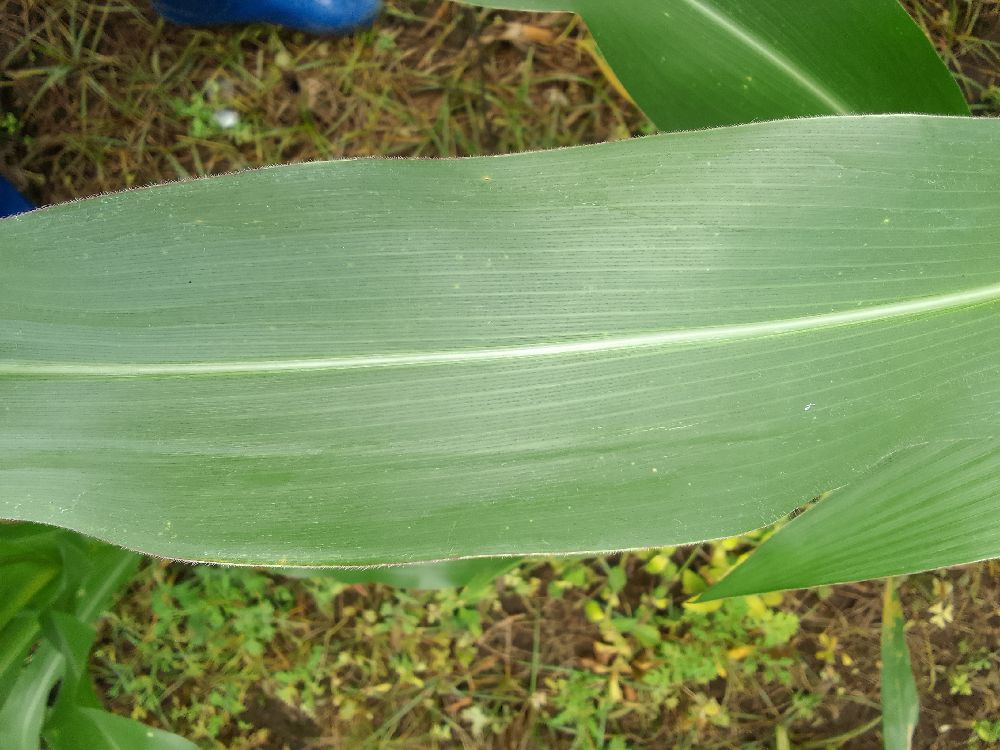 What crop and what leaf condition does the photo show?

maize, healthy
